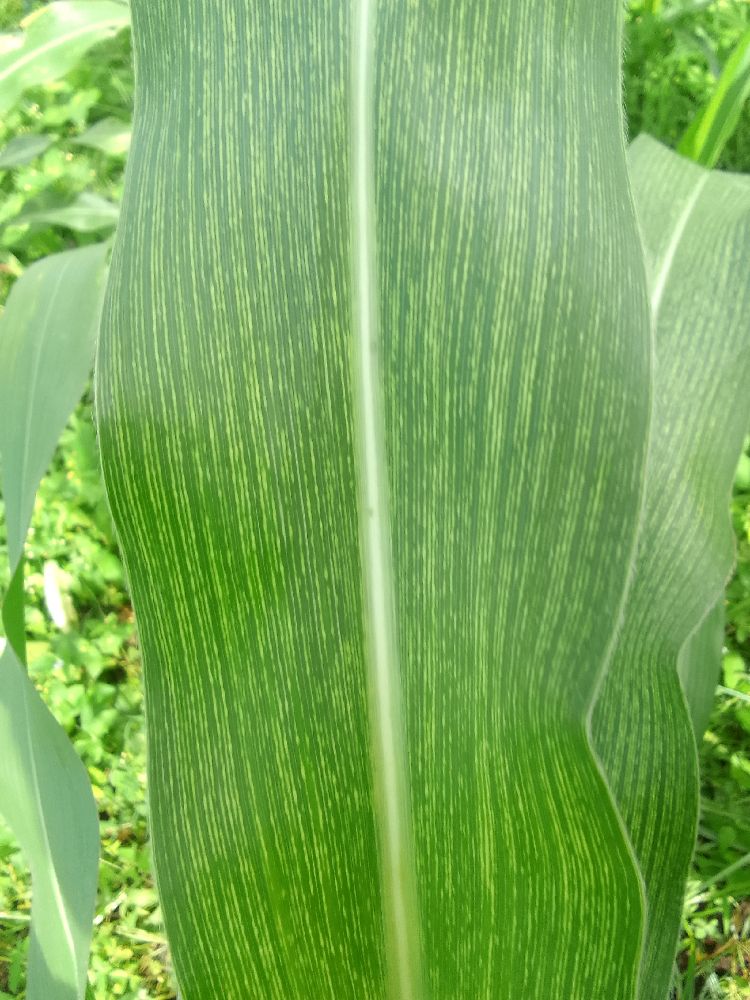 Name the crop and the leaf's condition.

maize, maize streak virus
